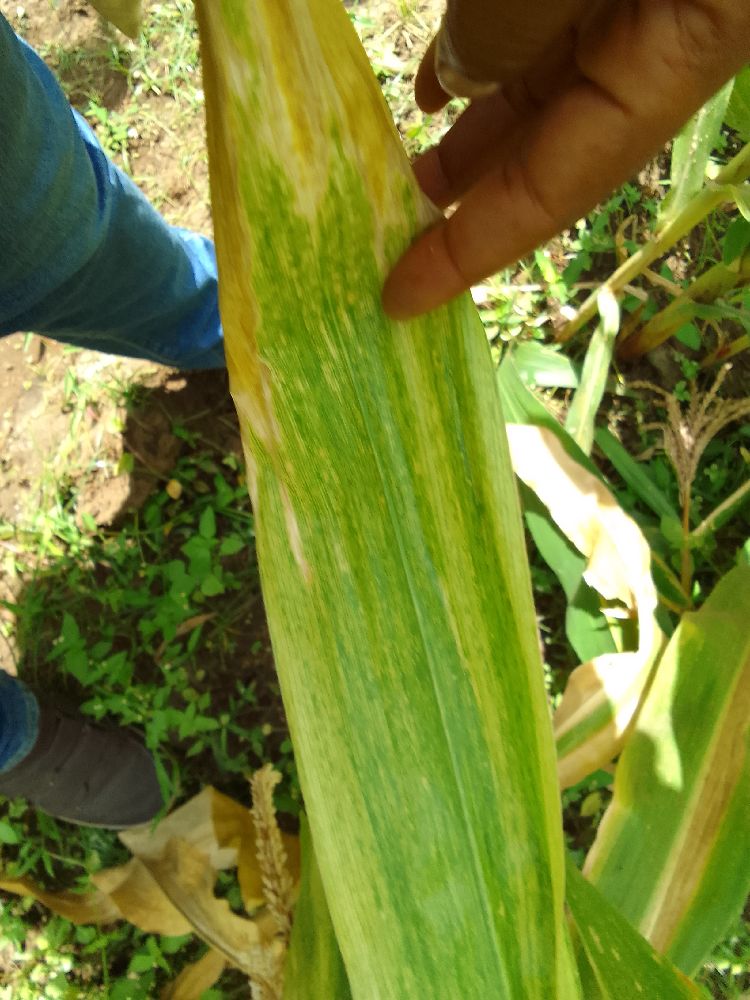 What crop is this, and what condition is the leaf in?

maize, maize lethal necrosis
